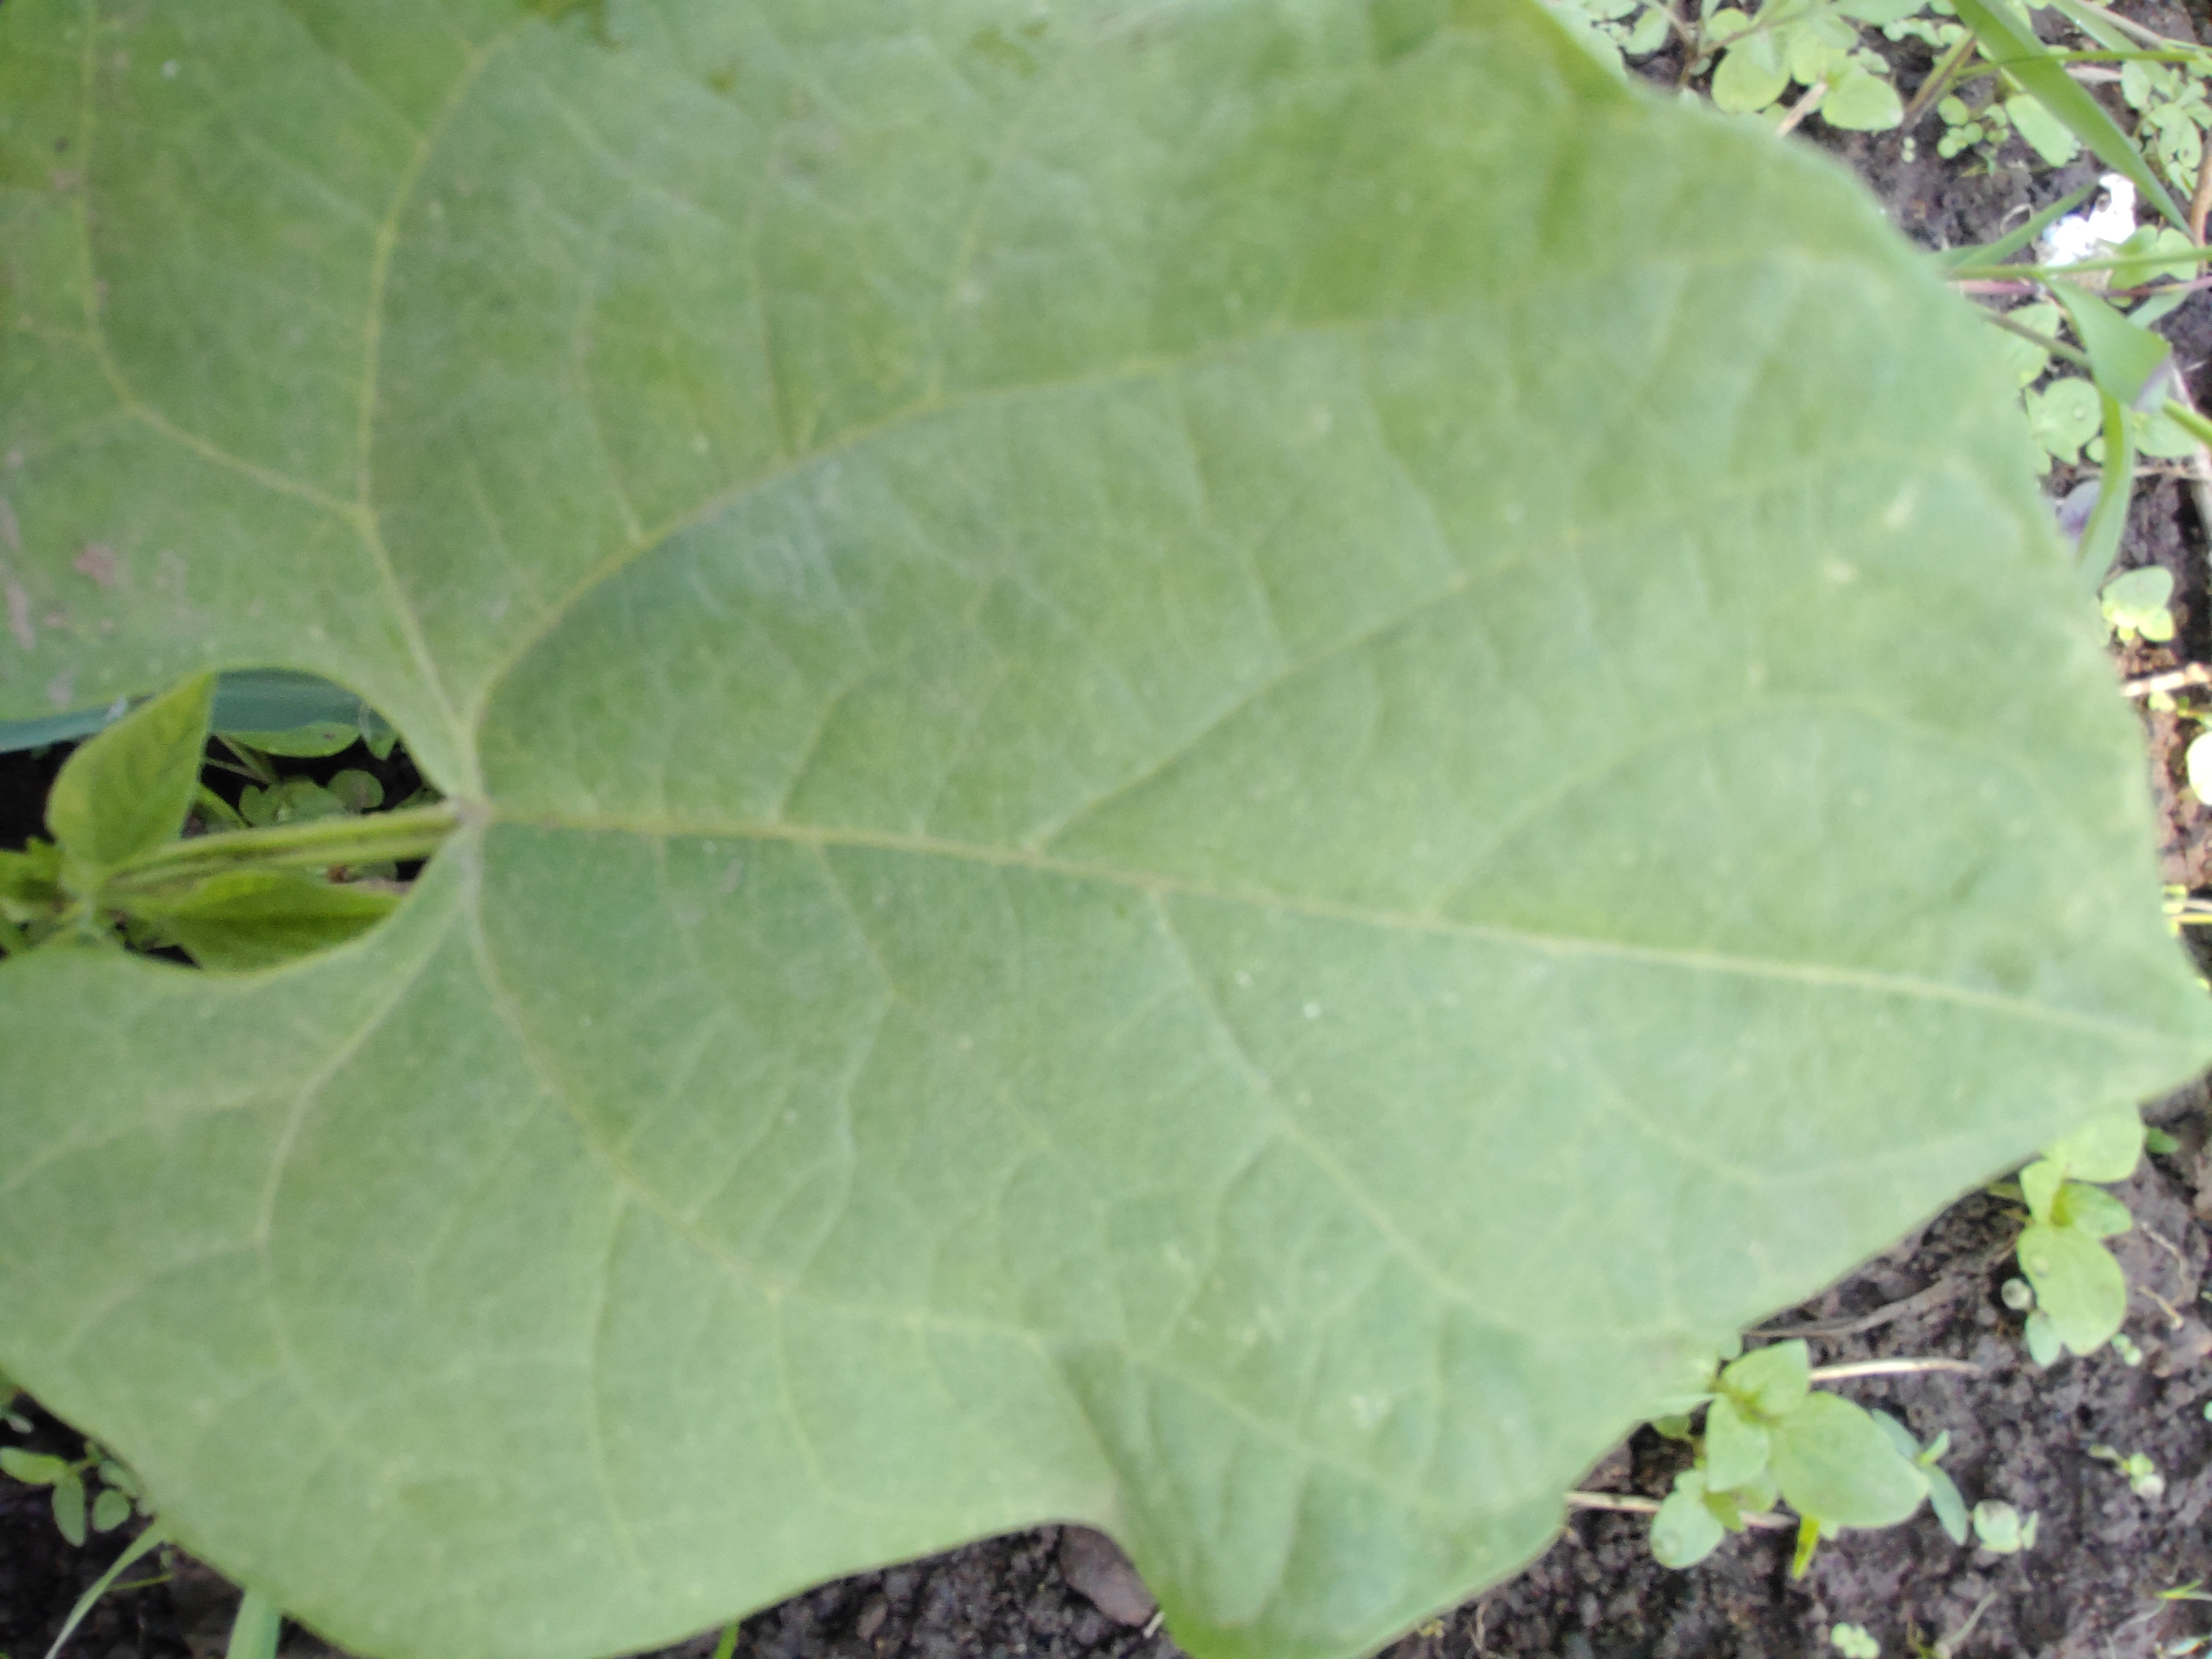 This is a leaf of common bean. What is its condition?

healthy
